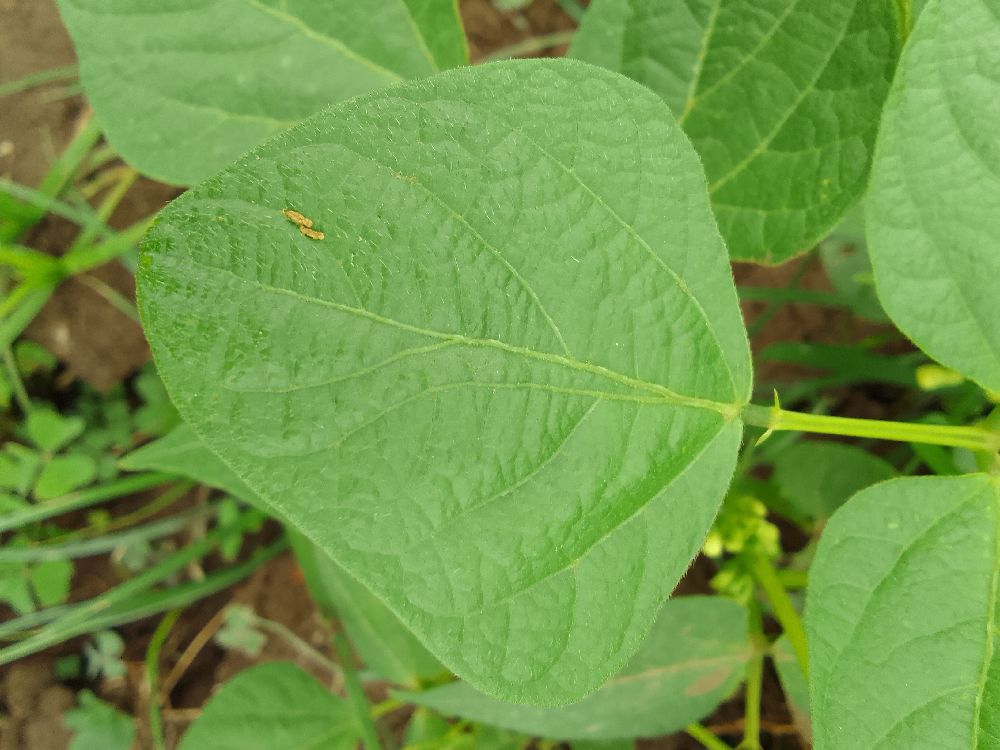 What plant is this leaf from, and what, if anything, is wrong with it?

common bean, healthy
